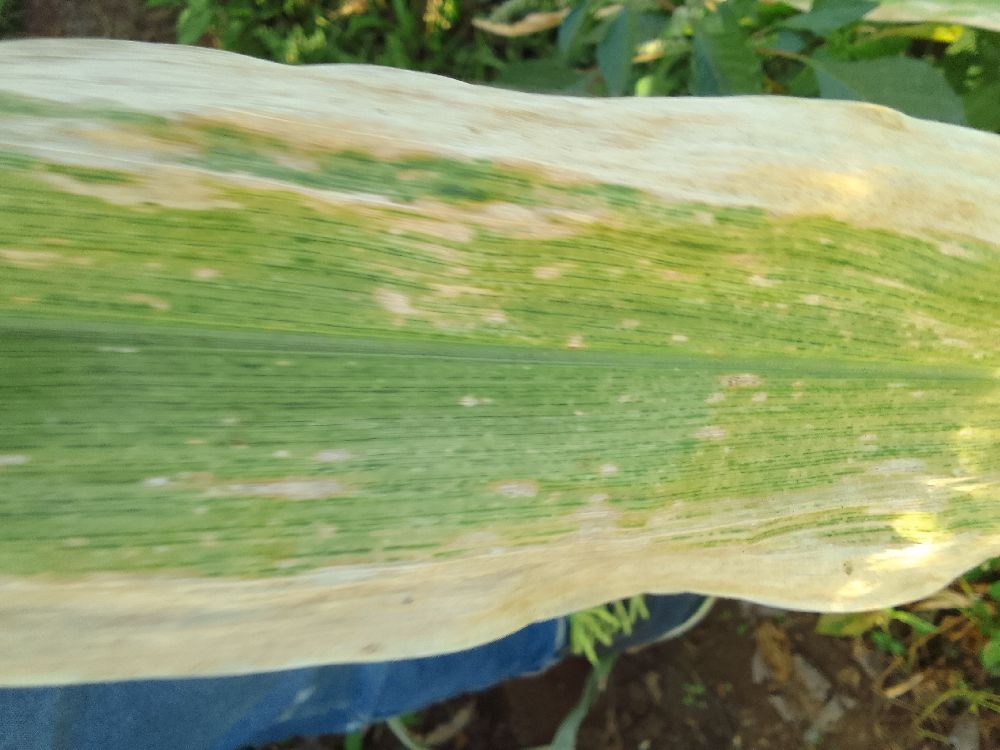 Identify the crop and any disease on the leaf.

maize, maize lethal necrosis
